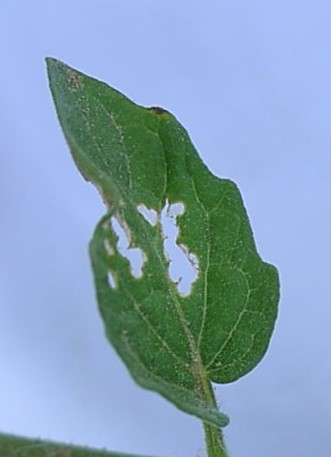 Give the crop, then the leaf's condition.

tomato, infected
